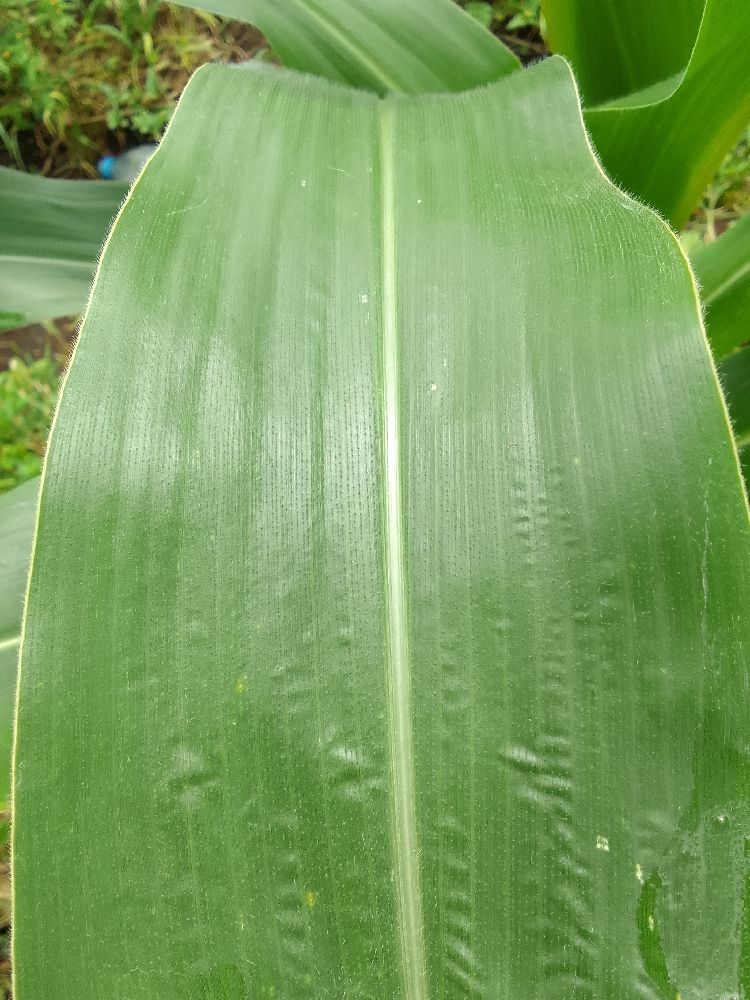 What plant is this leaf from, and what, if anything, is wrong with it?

maize, healthy
